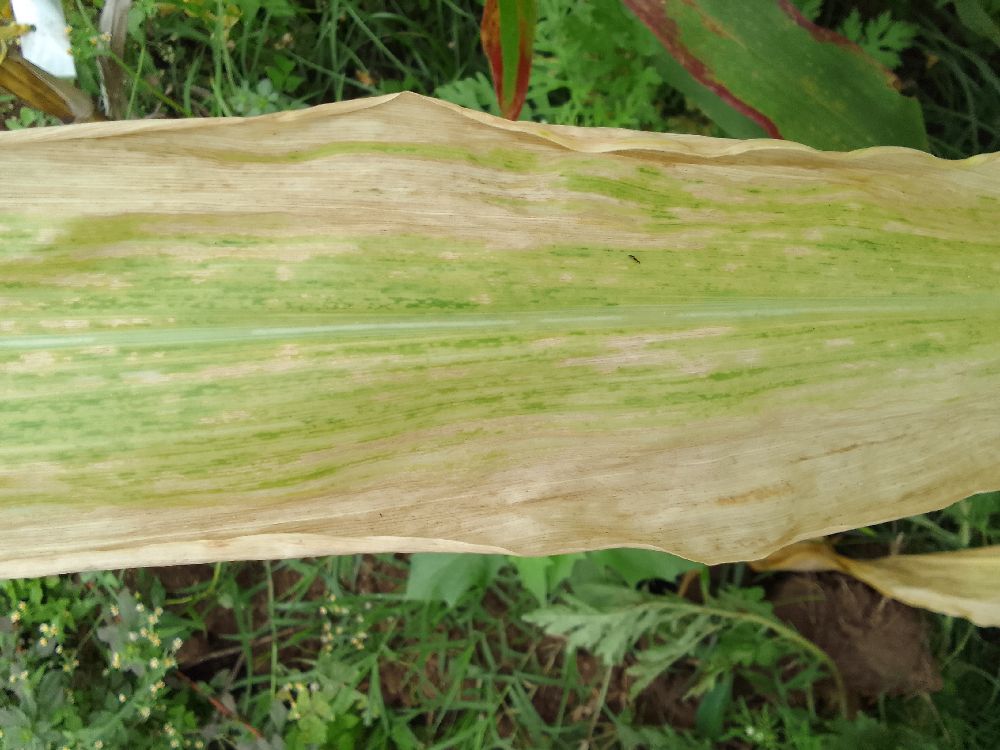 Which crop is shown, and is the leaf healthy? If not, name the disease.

maize, maize lethal necrosis
